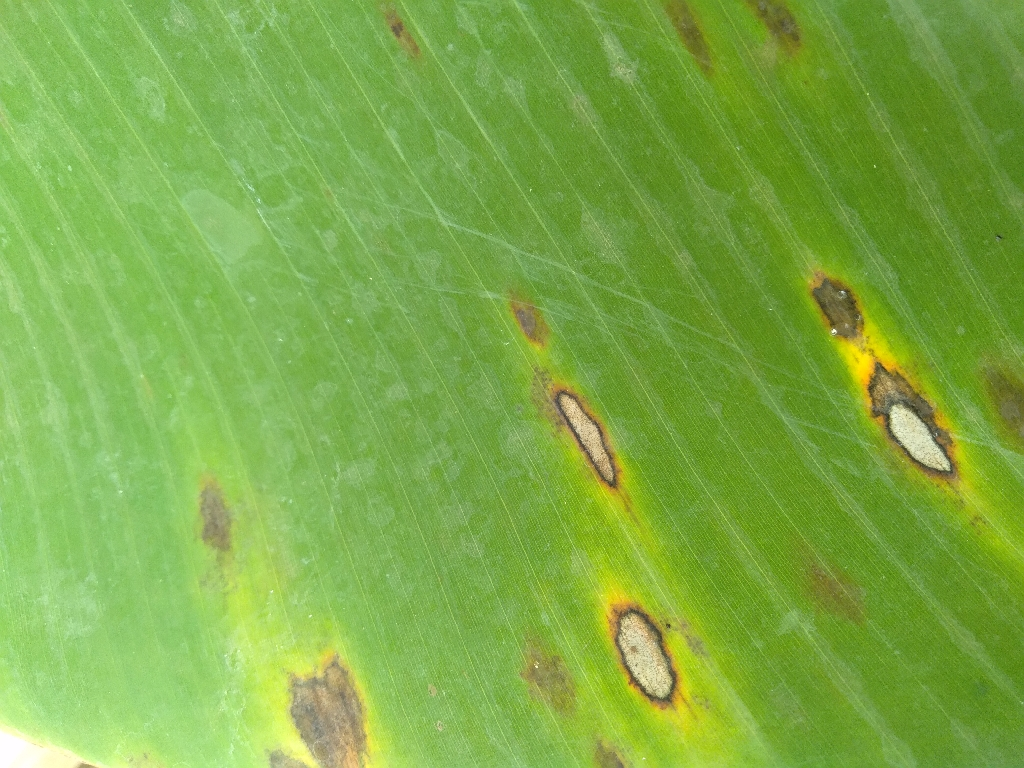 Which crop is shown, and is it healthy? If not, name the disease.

banana, black sigatoka
